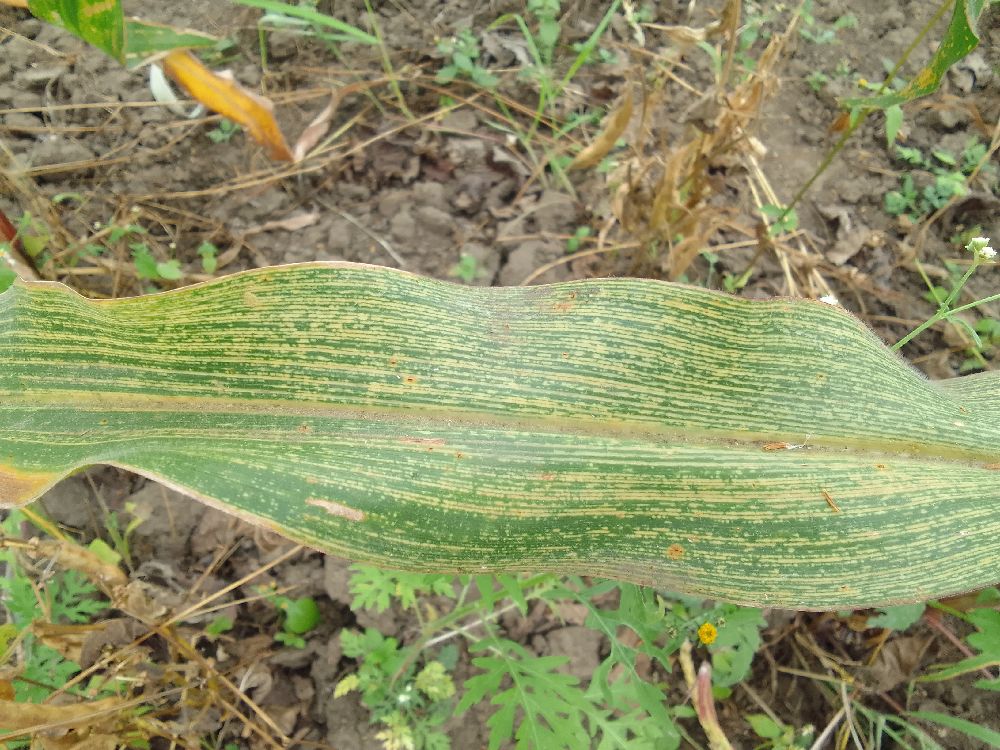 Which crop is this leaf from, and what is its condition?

maize, maize streak virus
